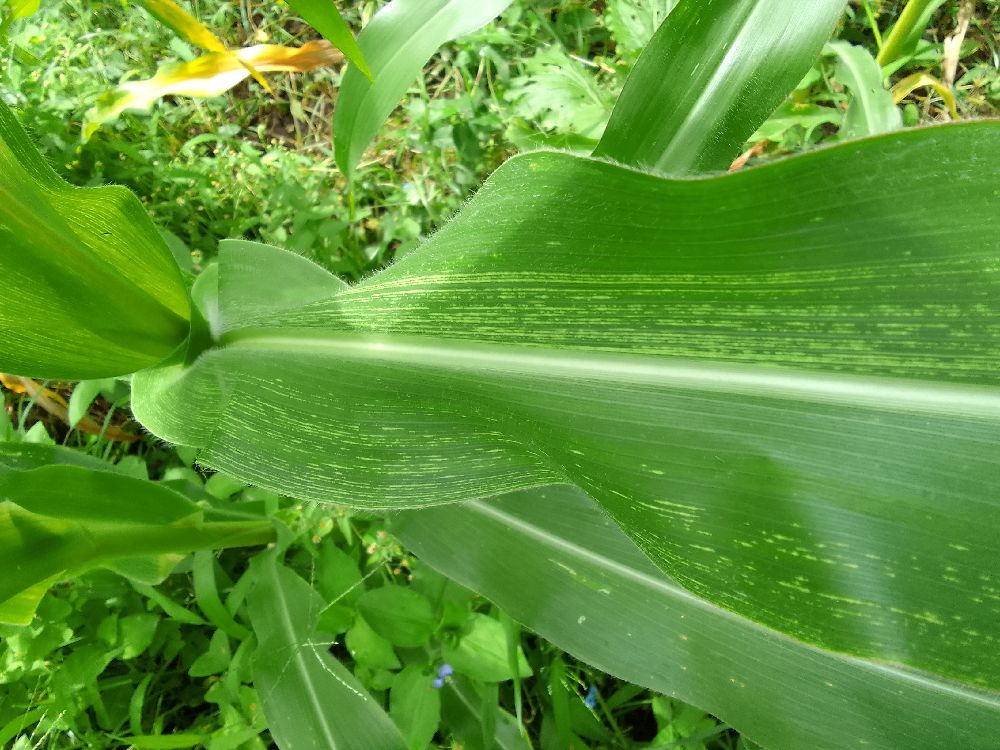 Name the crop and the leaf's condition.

maize, maize streak virus
